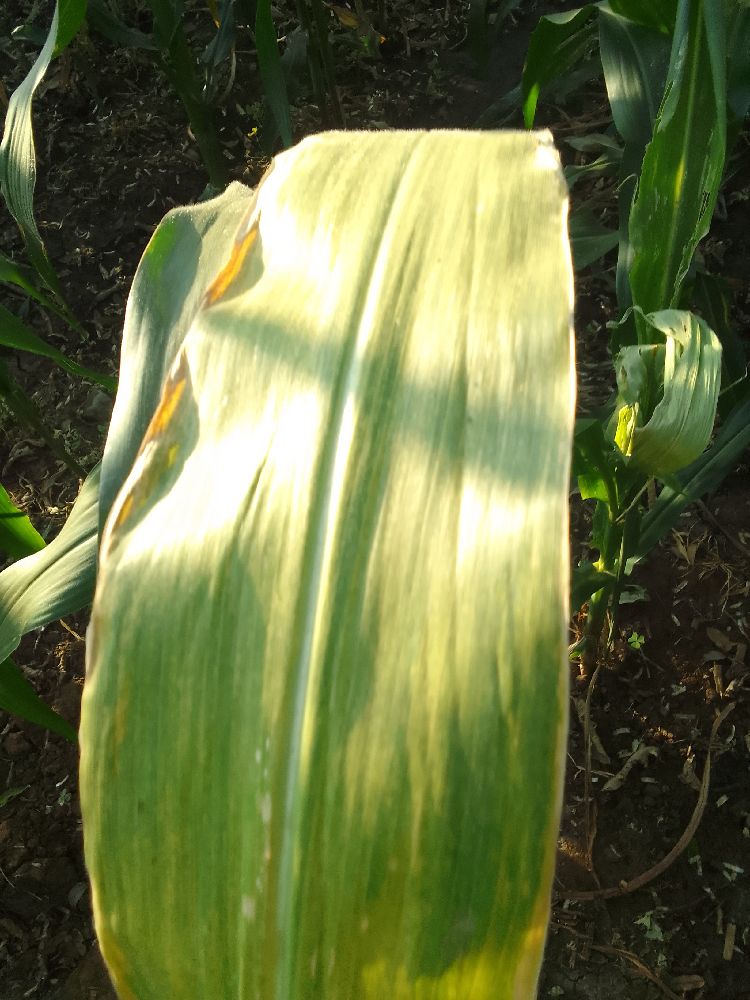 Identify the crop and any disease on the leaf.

maize, maize lethal necrosis
